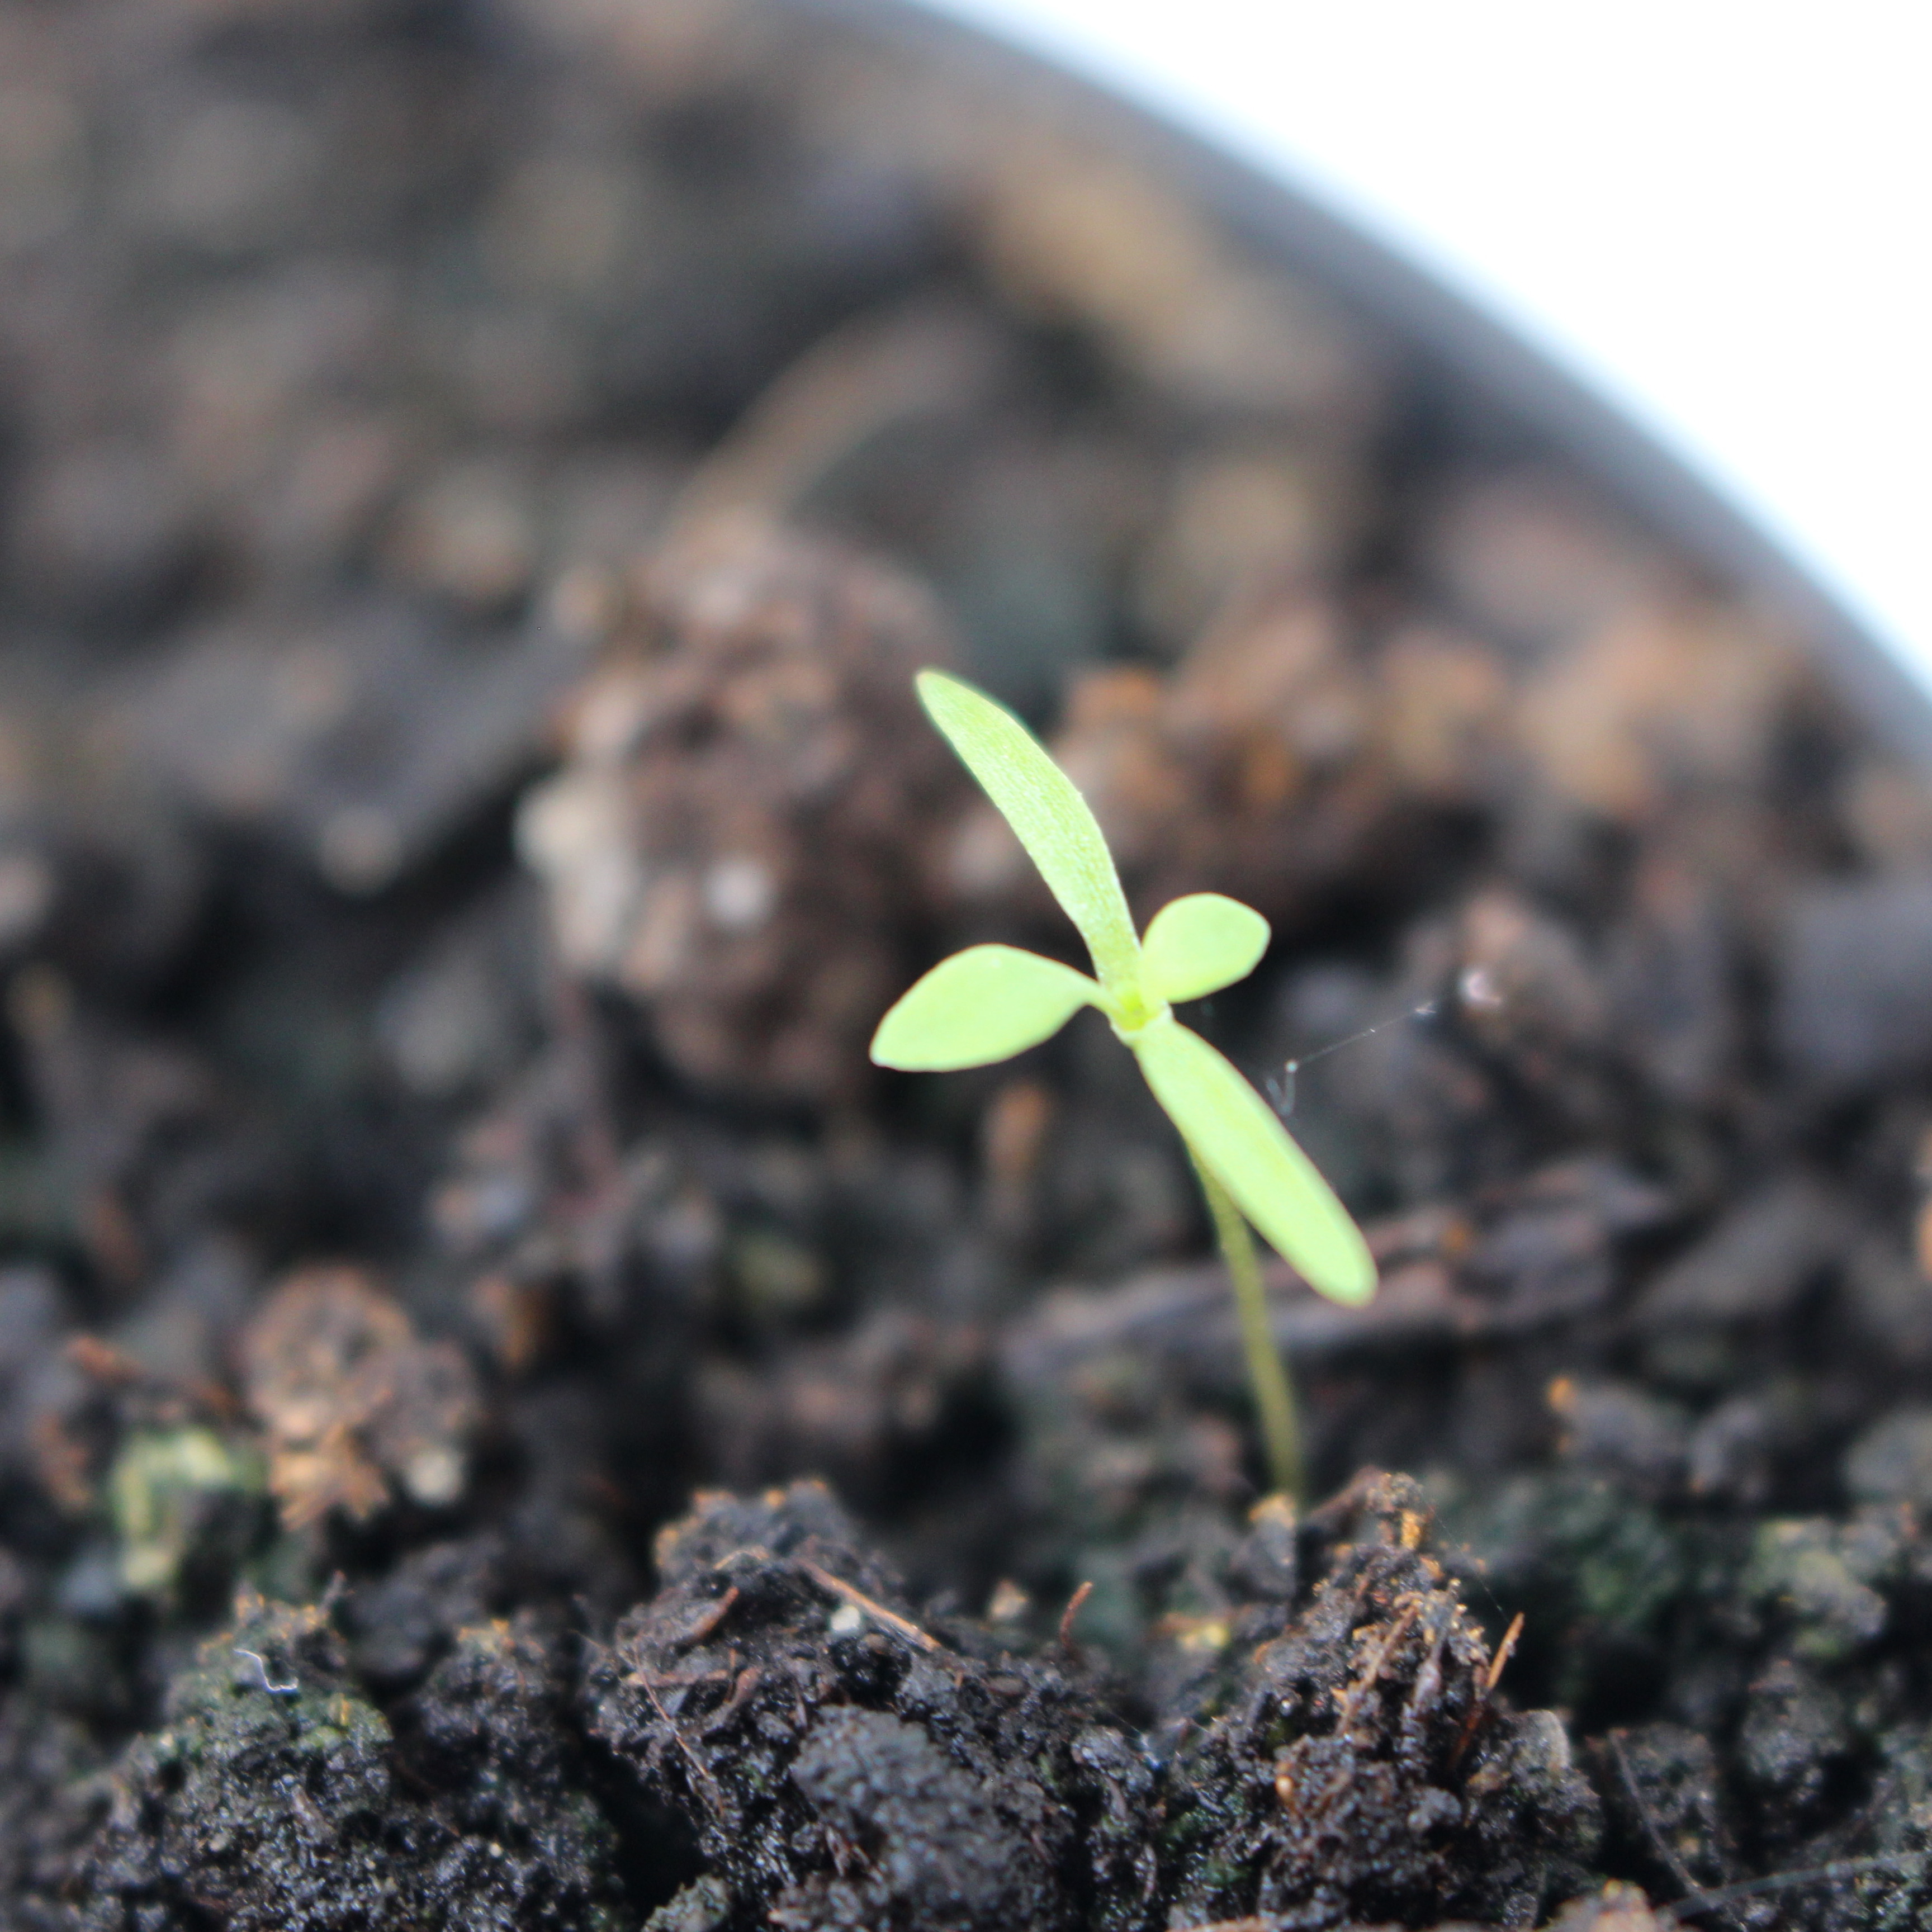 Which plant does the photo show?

Papaver rhoeas
